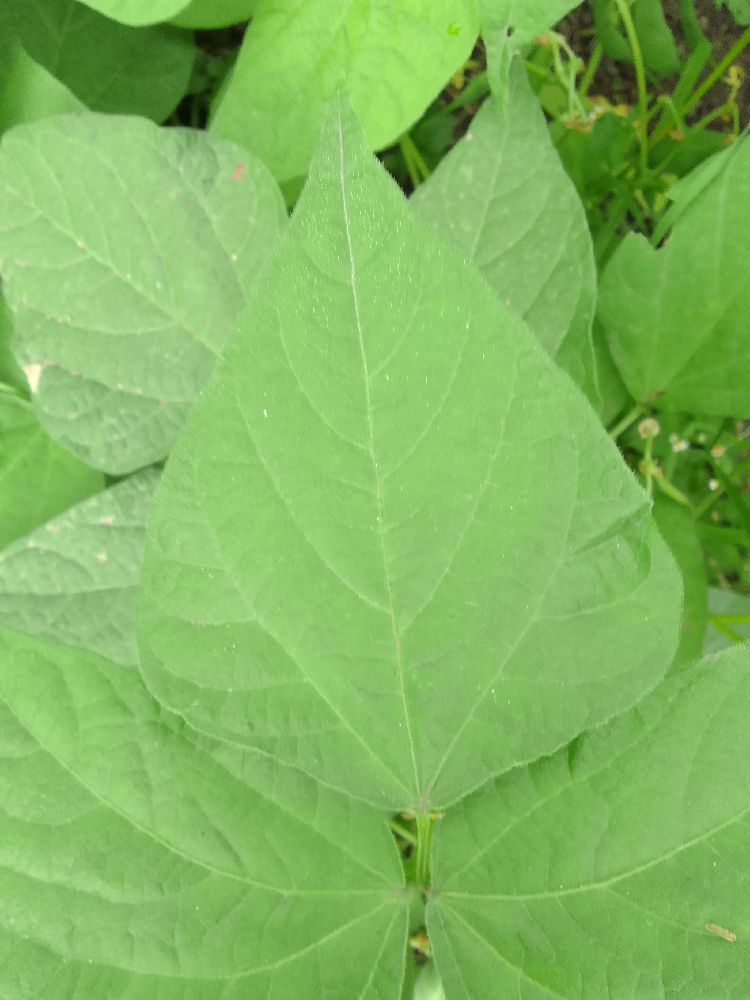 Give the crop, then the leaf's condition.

common bean, healthy
